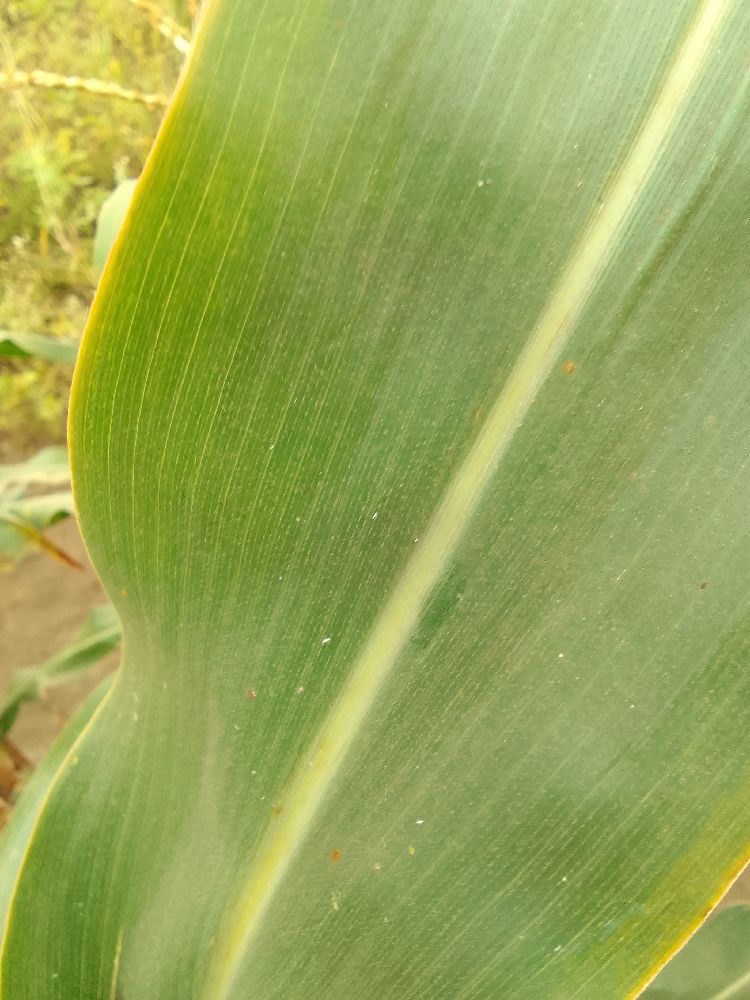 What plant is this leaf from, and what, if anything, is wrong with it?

maize, healthy
